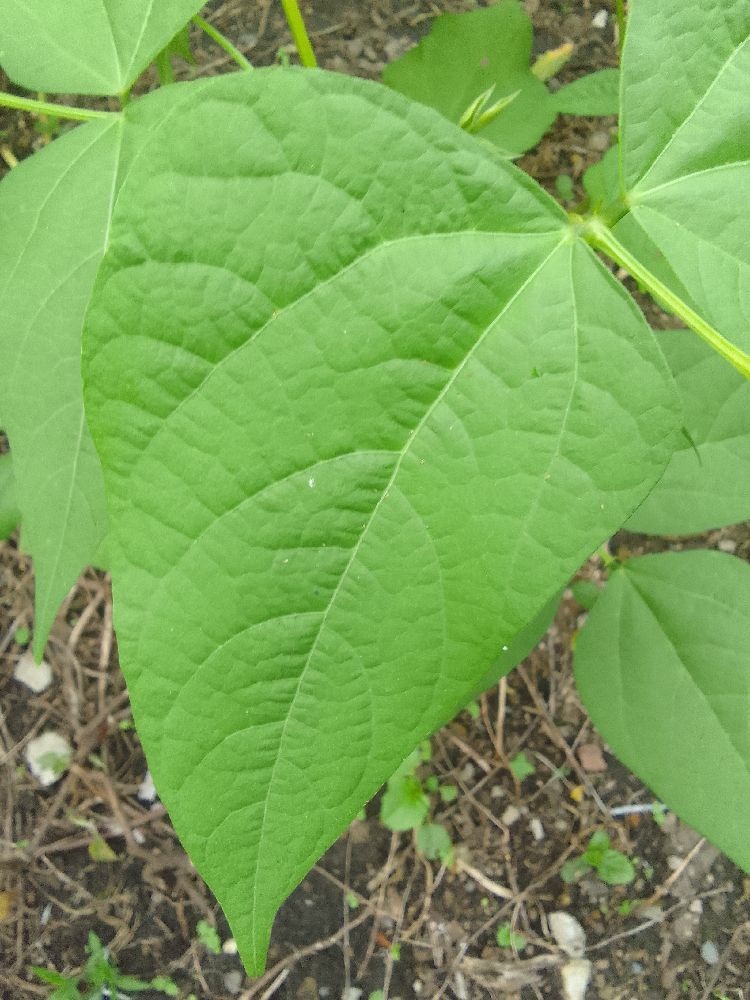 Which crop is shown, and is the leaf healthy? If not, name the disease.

common bean, healthy
